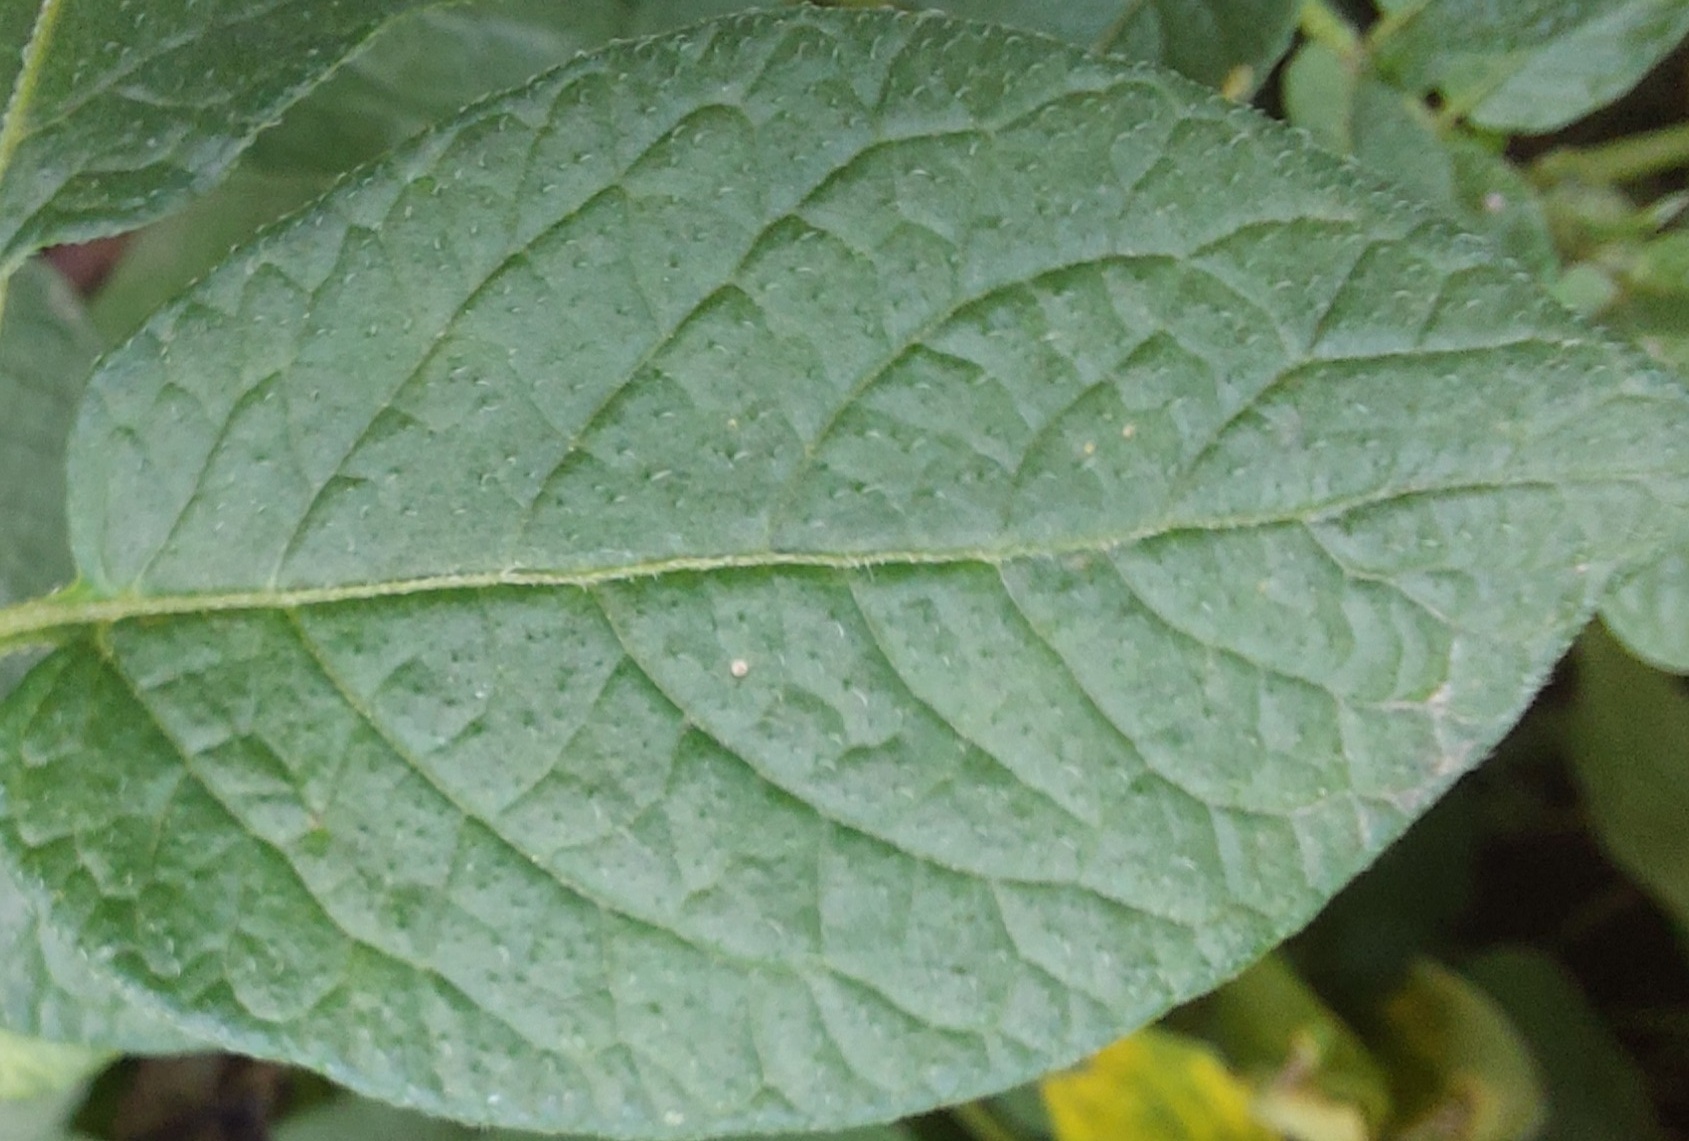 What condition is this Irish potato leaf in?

healthy
